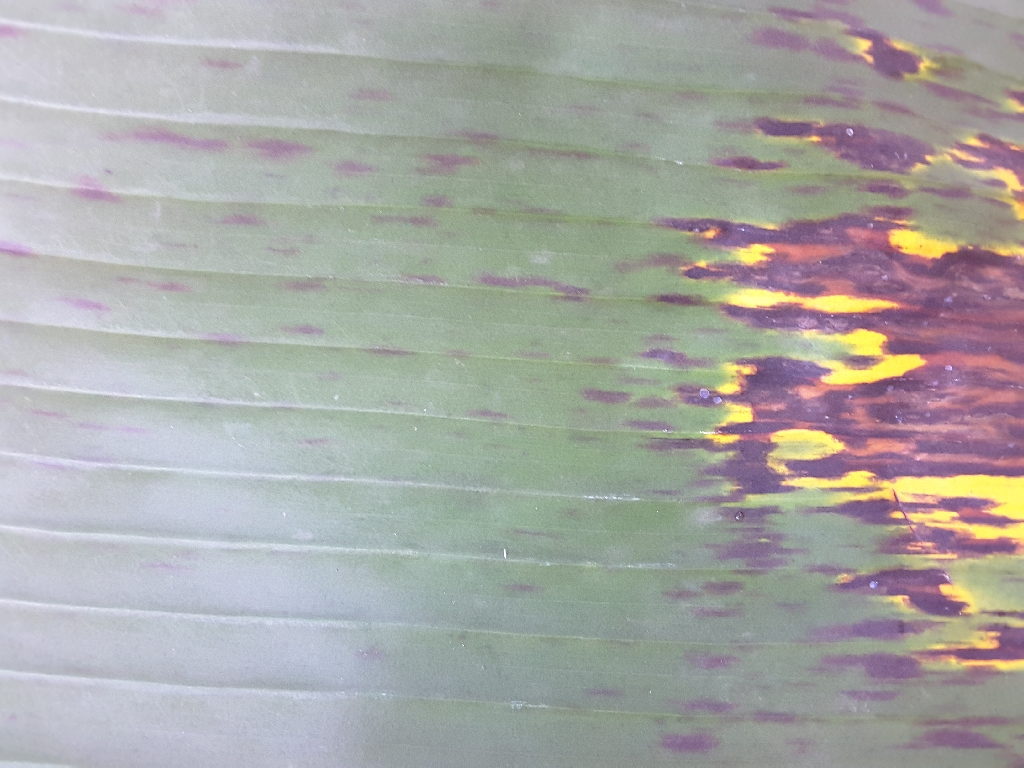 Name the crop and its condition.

banana, black sigatoka
